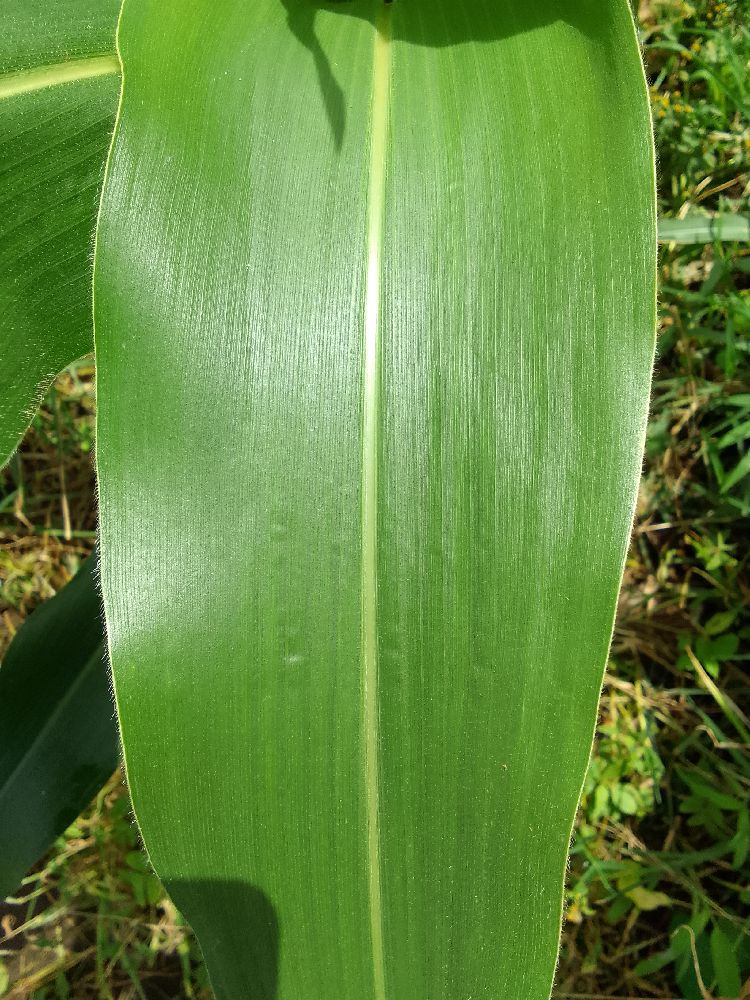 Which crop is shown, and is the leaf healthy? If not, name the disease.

maize, healthy
